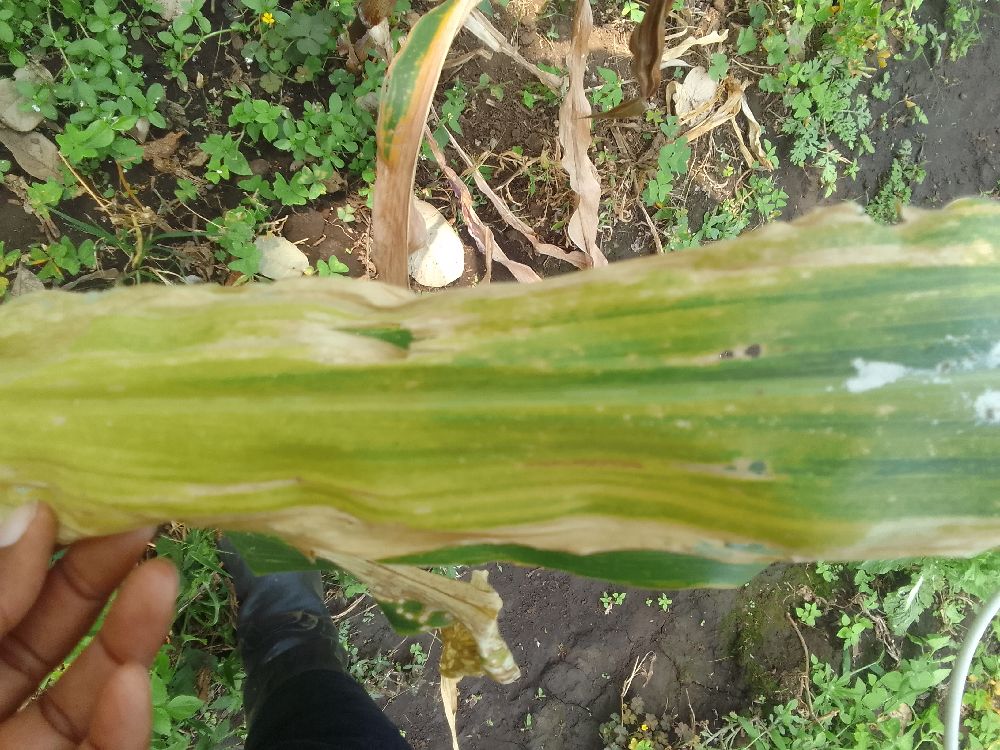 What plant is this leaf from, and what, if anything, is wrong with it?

maize, maize lethal necrosis
